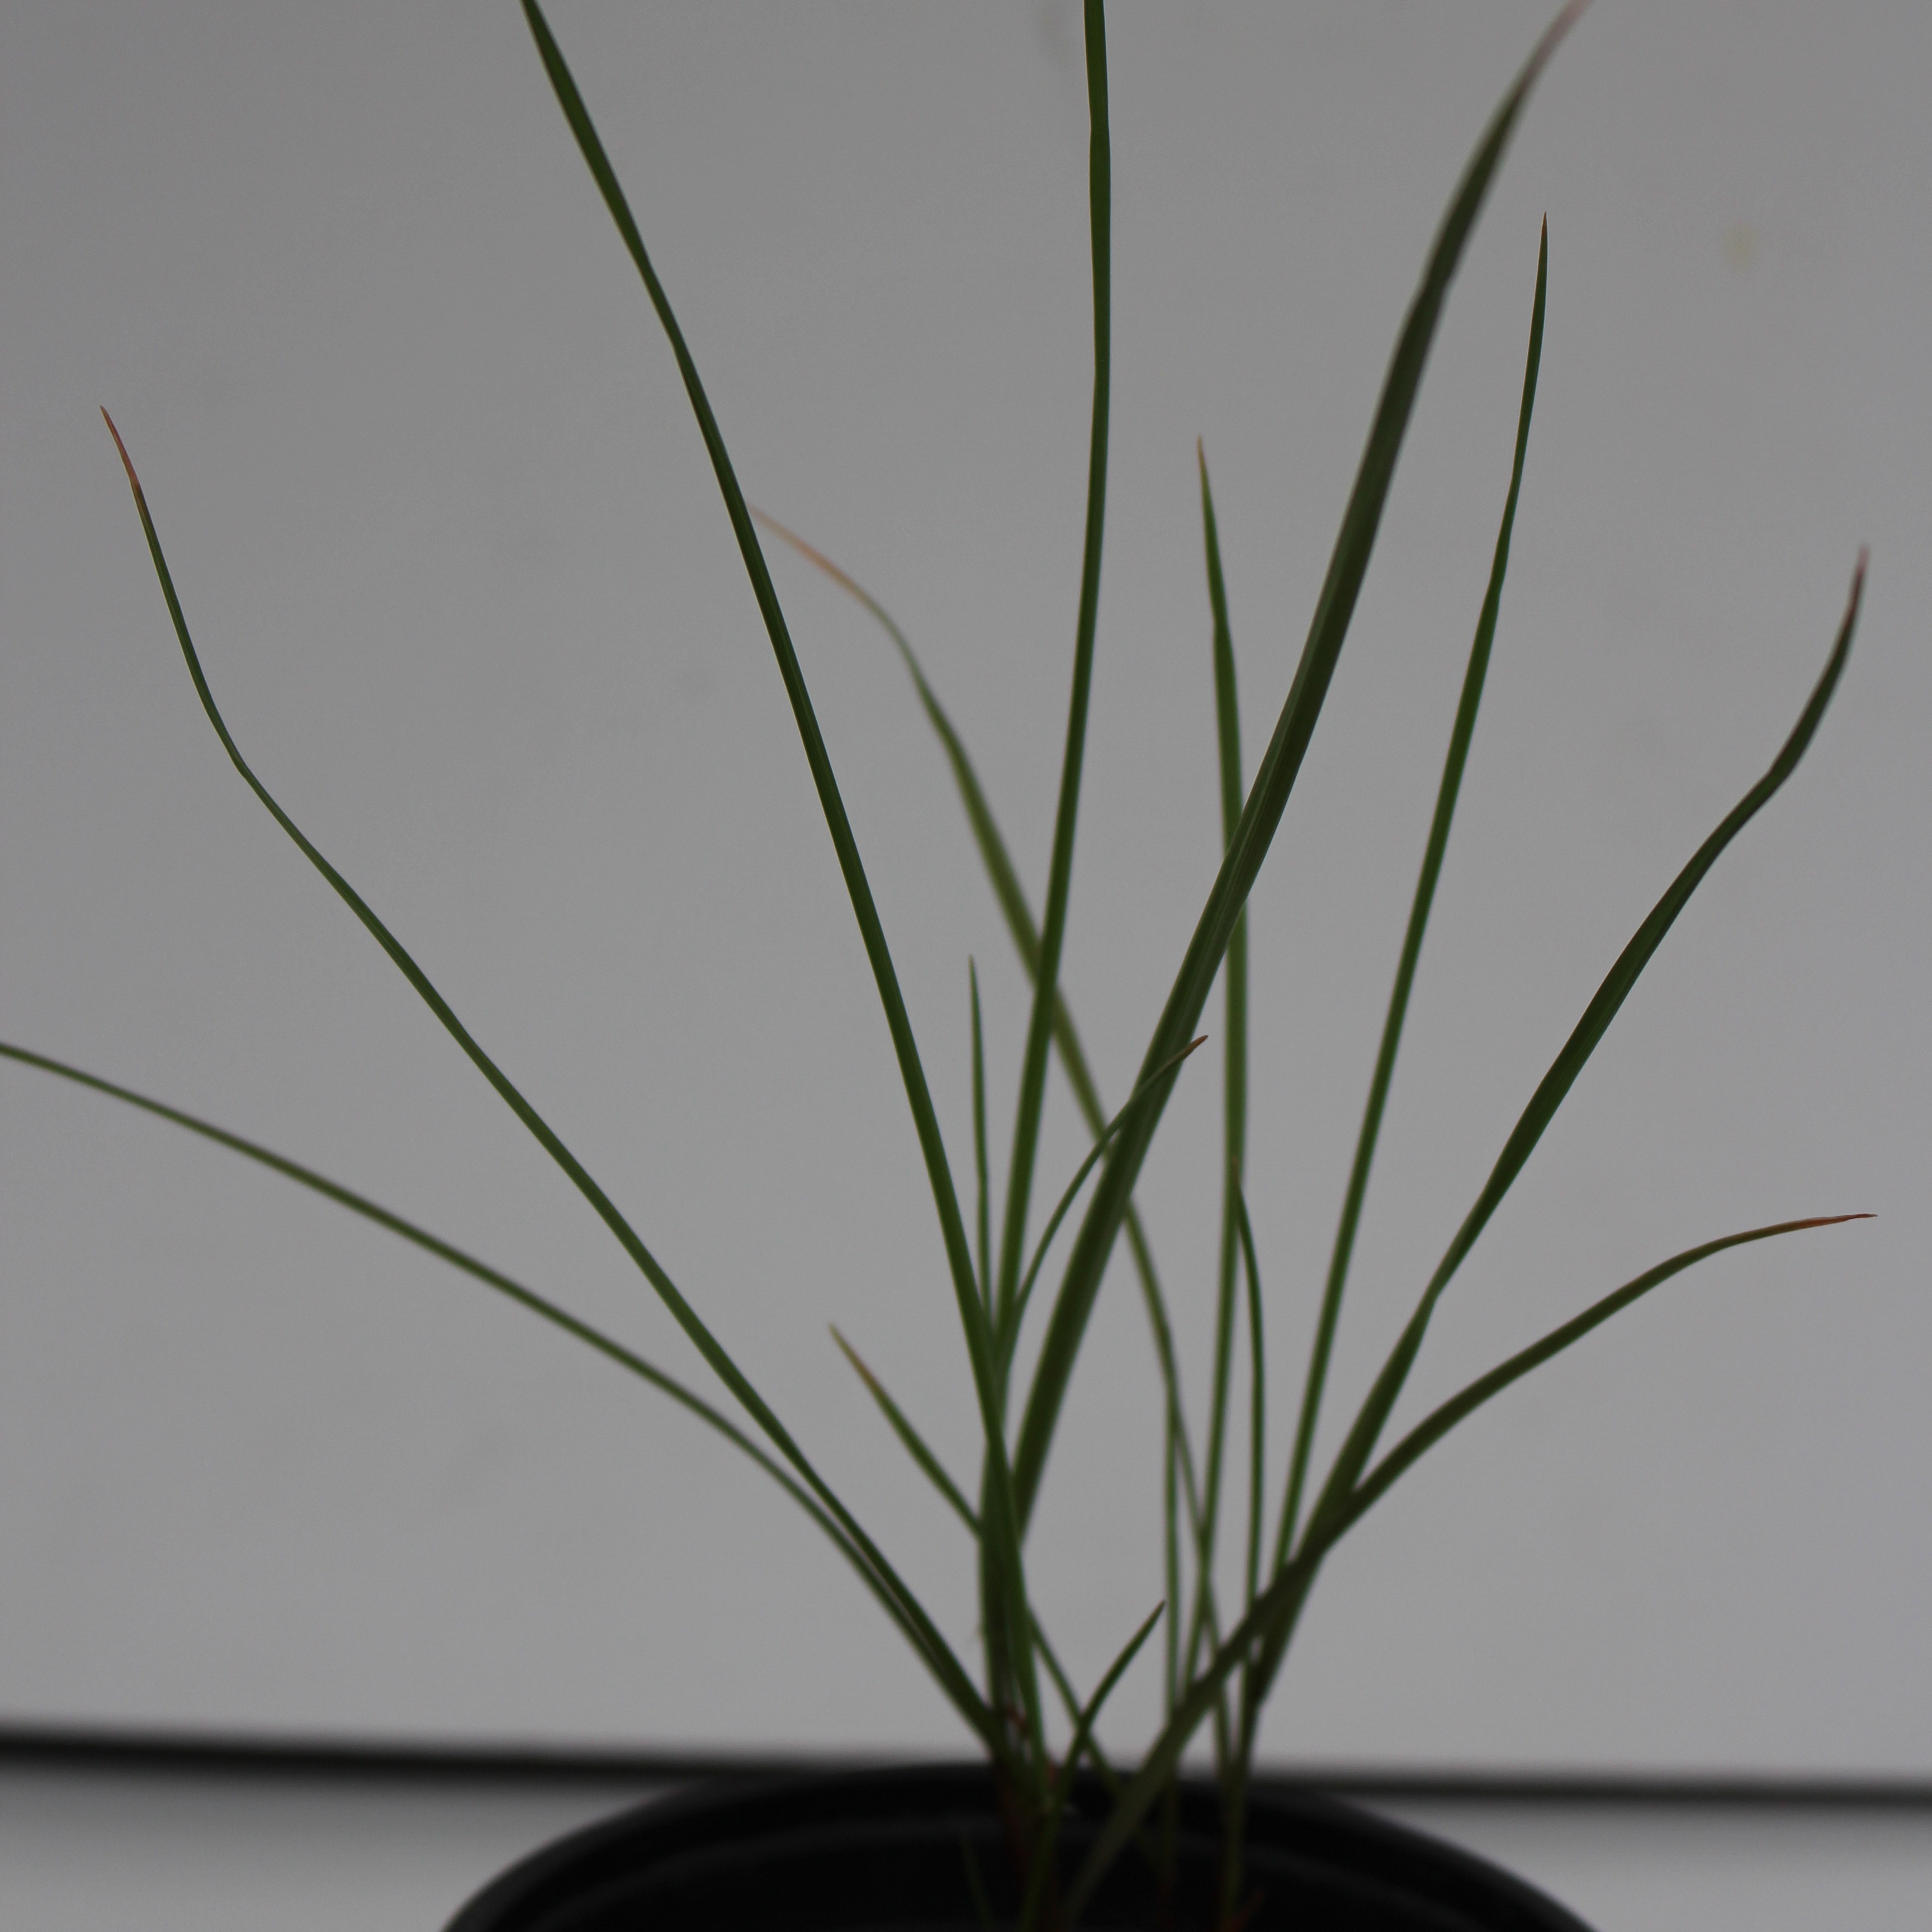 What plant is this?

Lolium multiflorum
